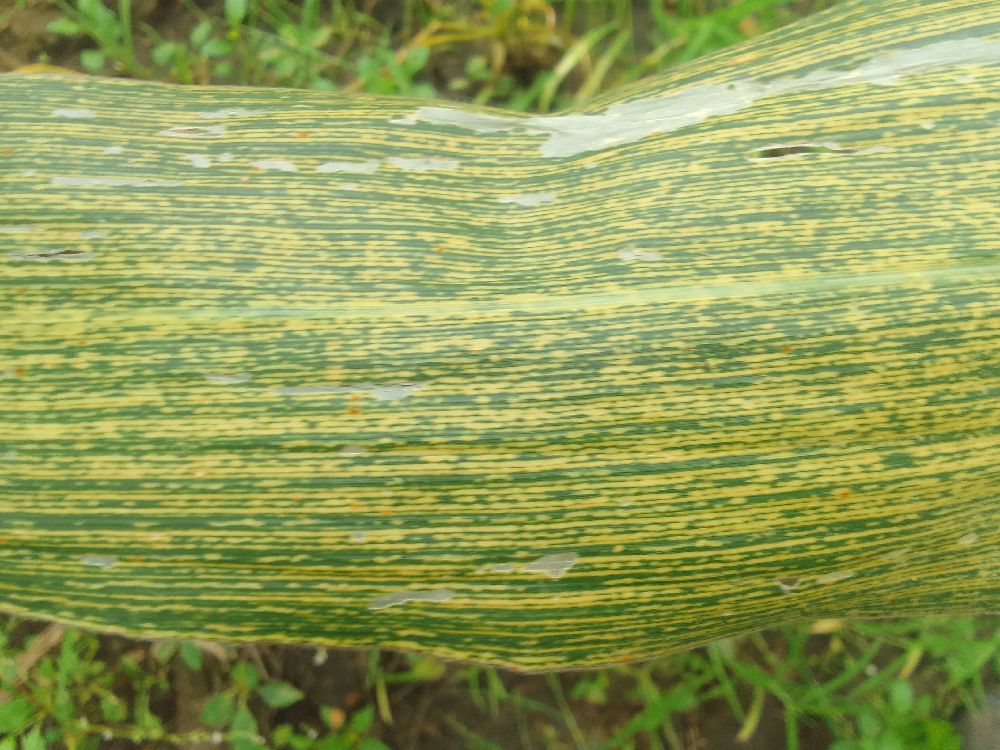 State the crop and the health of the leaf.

maize, maize streak virus
